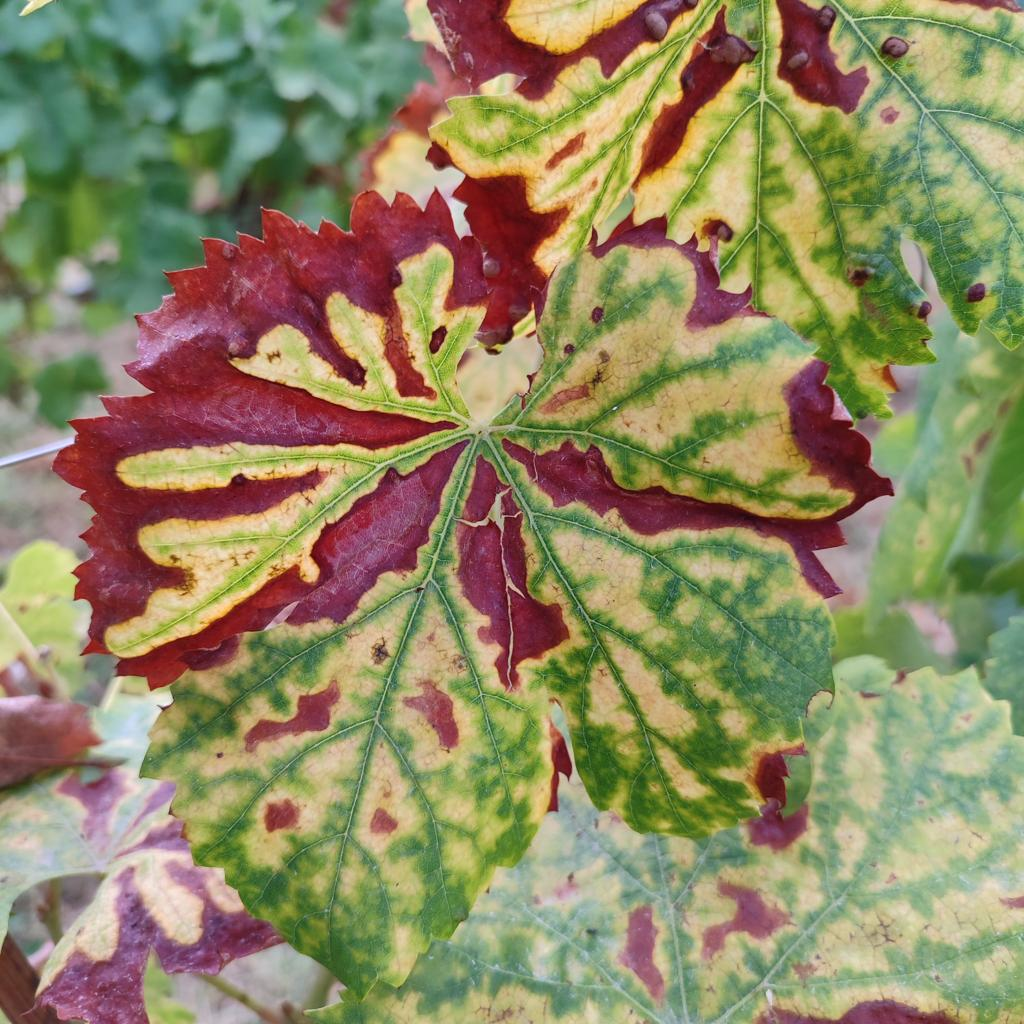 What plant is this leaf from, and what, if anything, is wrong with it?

grapevine, esca complex
